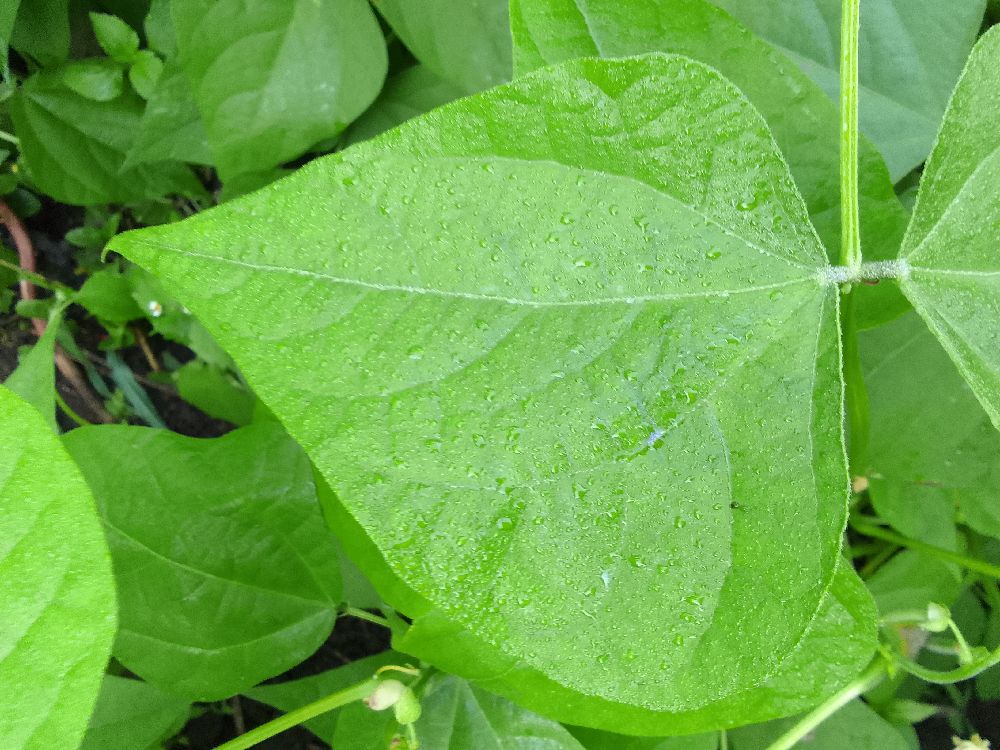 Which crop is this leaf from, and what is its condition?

common bean, healthy
